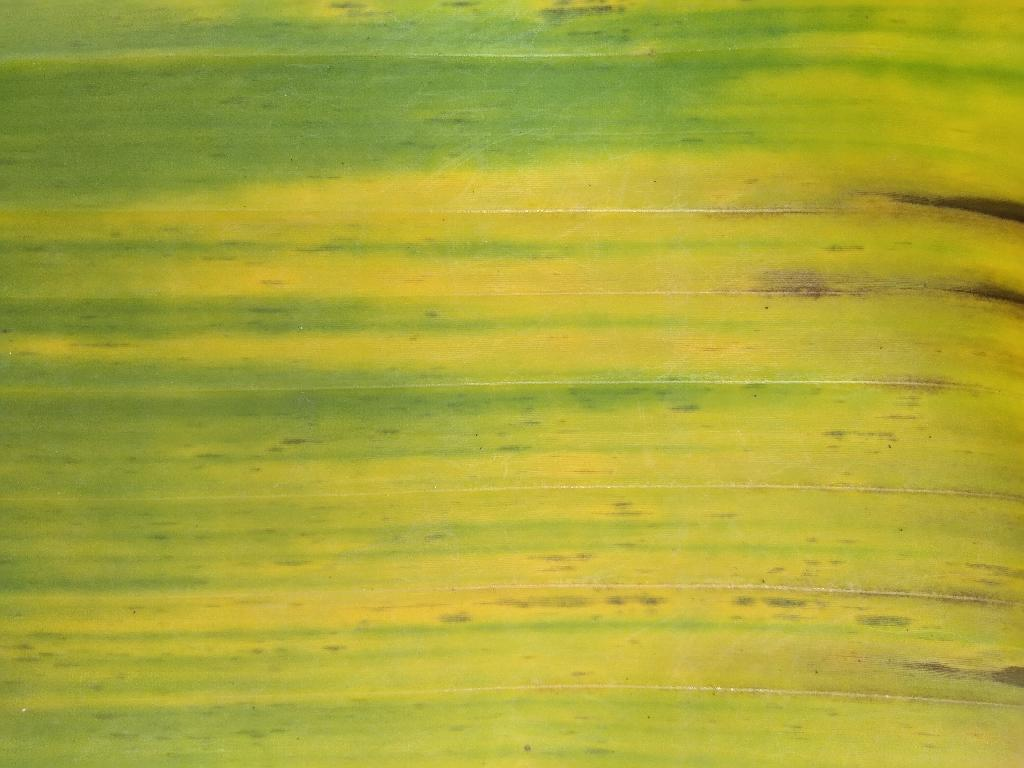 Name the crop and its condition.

banana, fusarium wilt race 1
